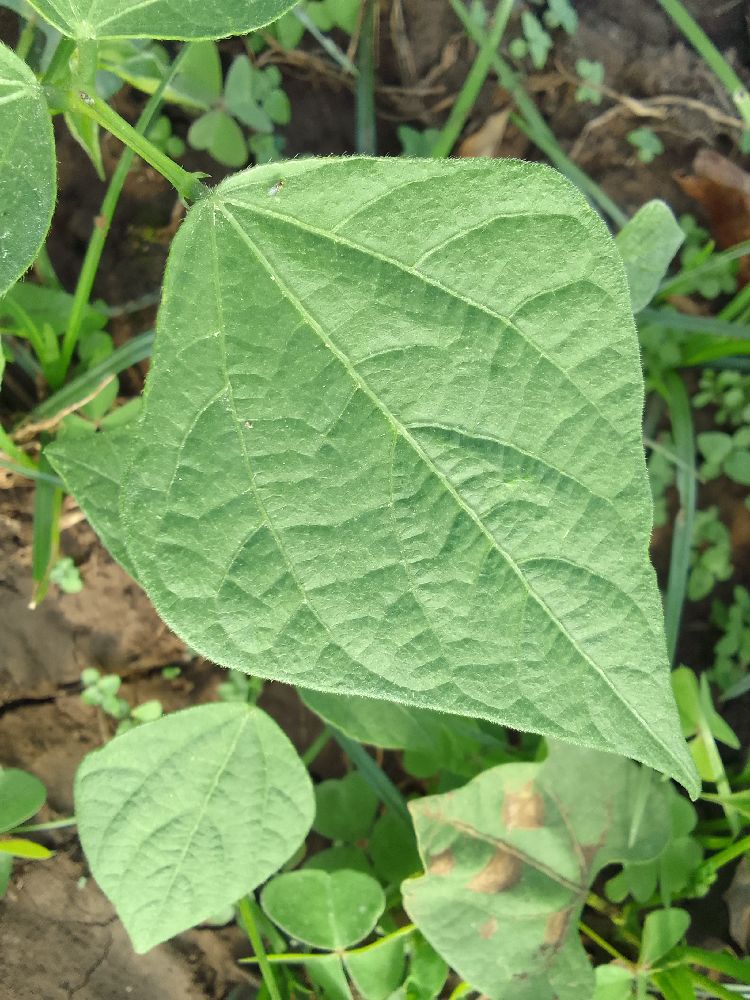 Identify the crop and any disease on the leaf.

common bean, healthy
